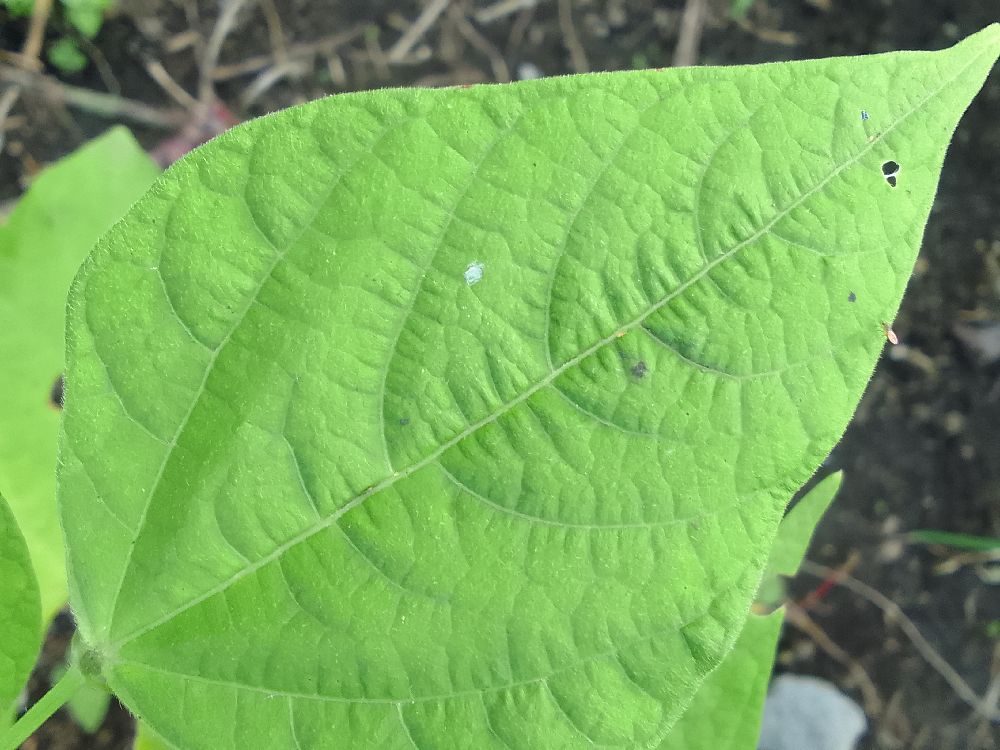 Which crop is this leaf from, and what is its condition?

common bean, healthy
